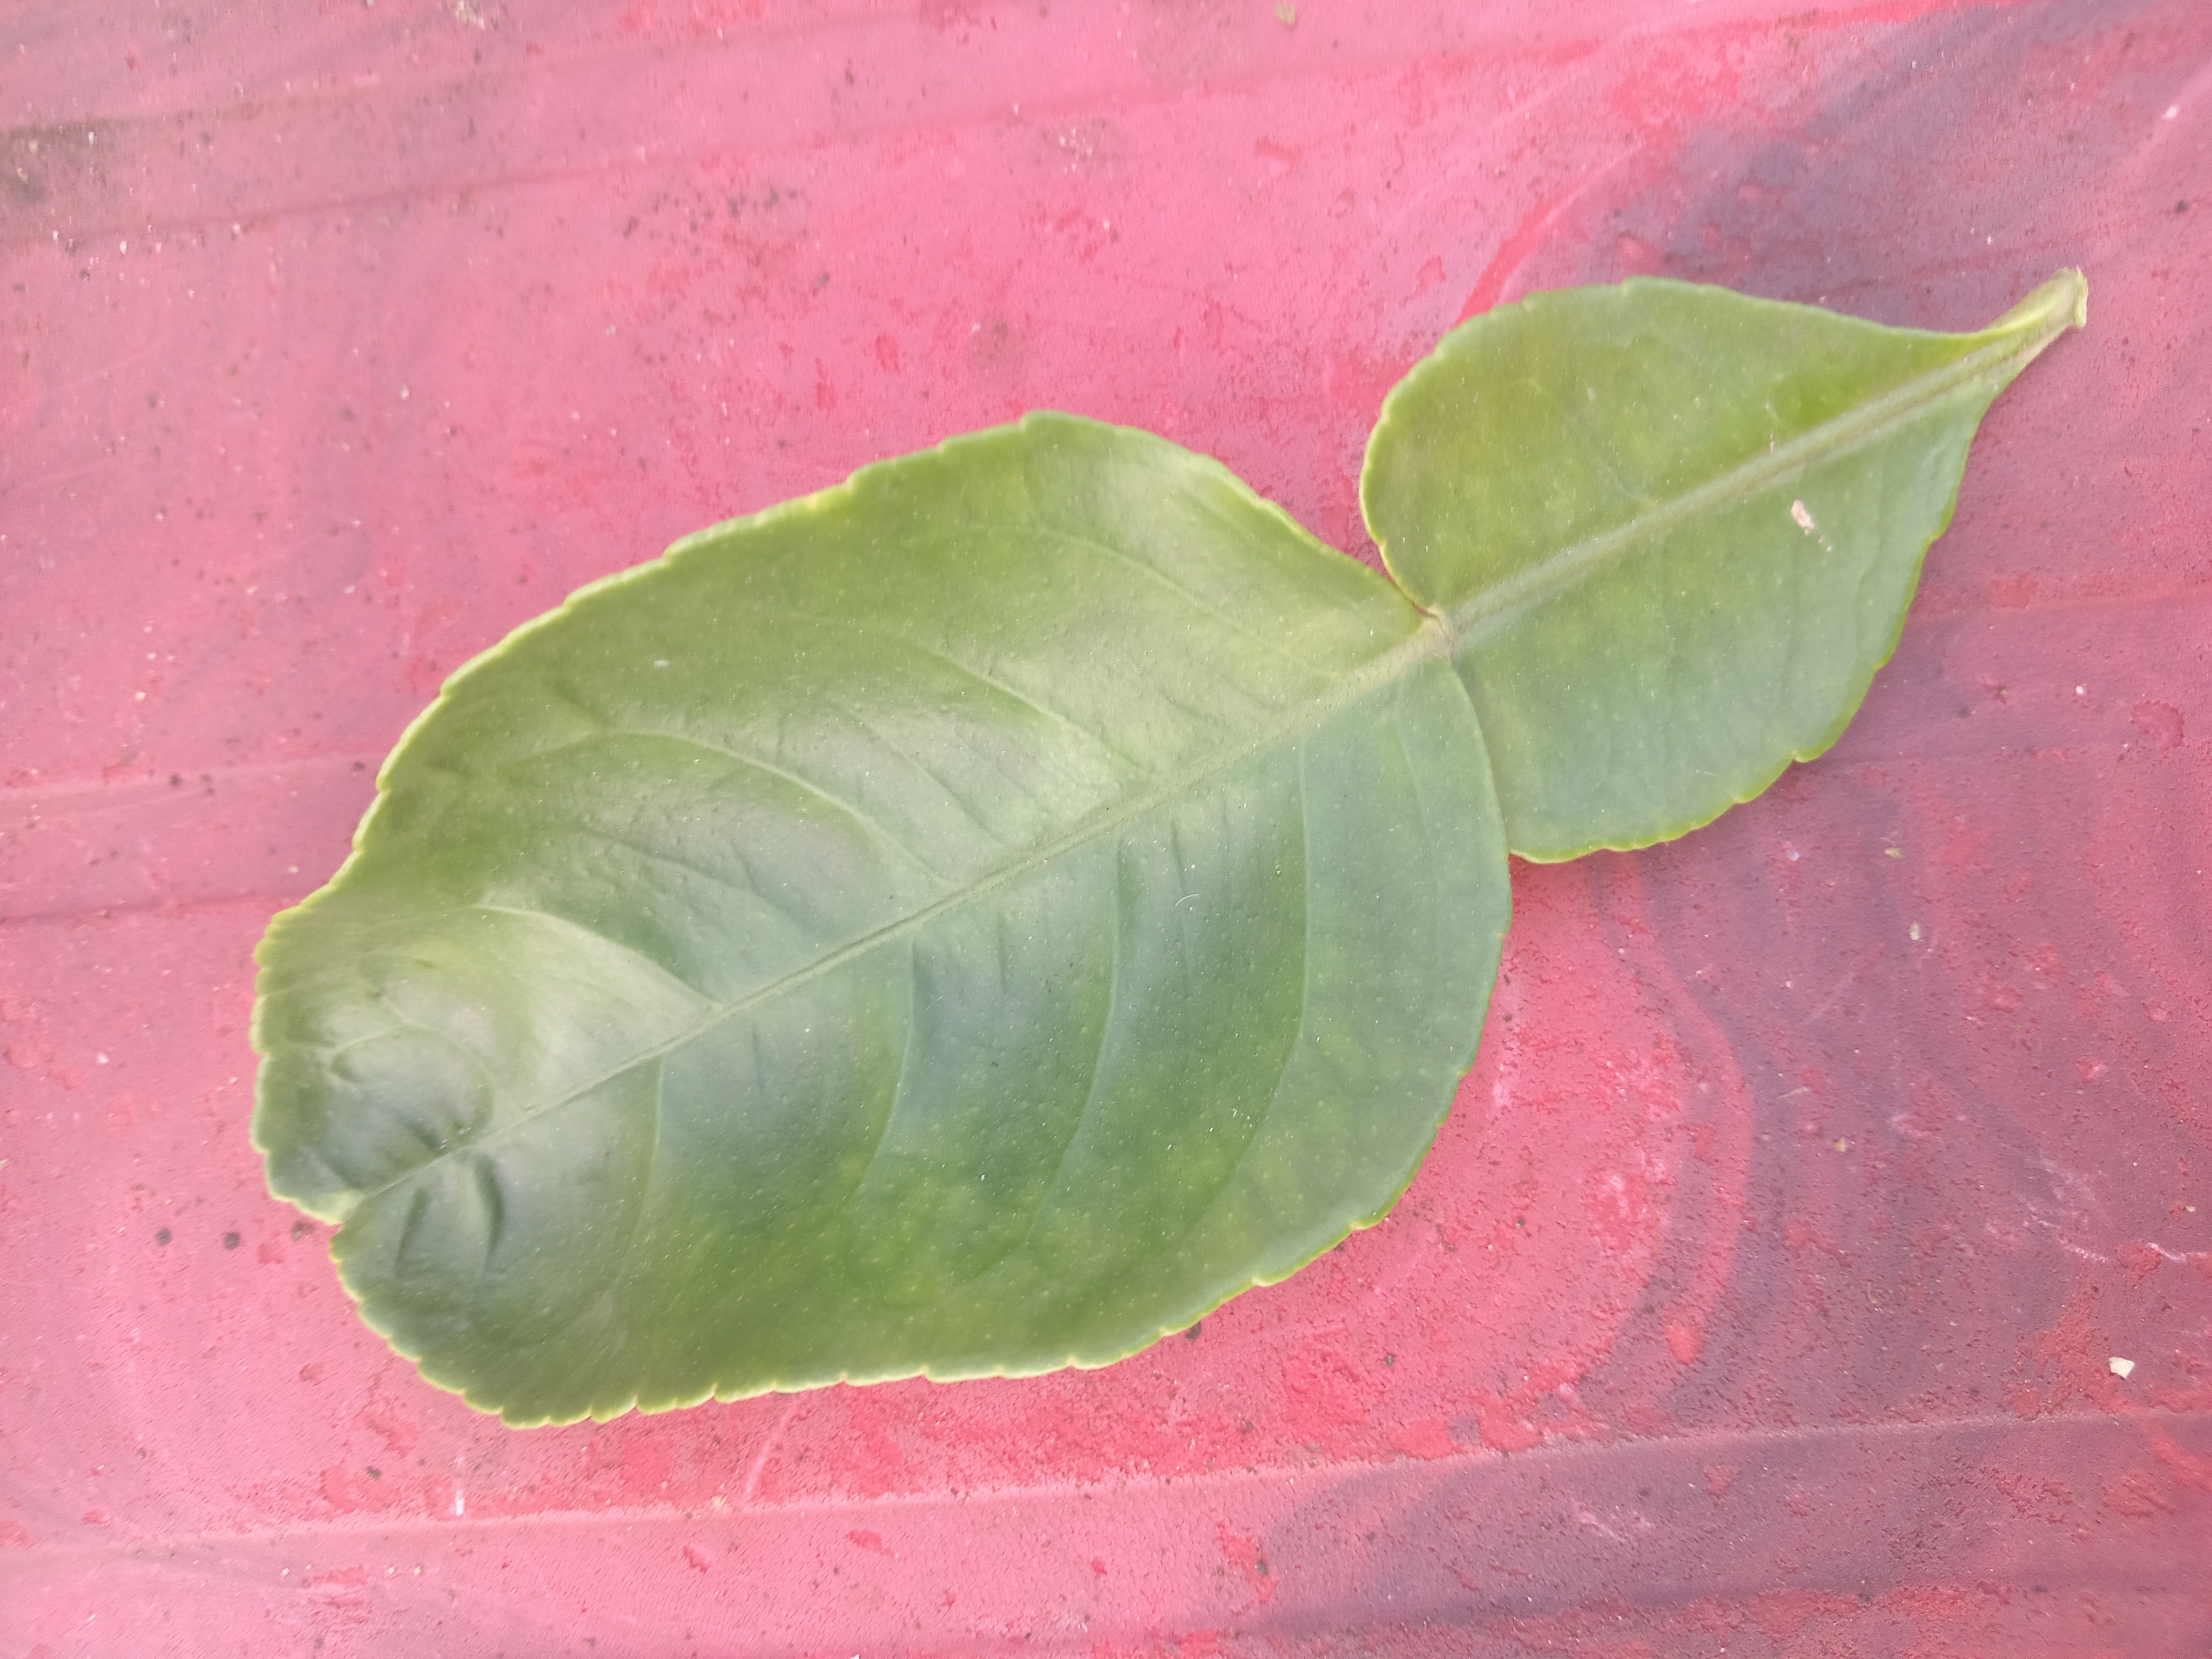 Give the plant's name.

lemon
